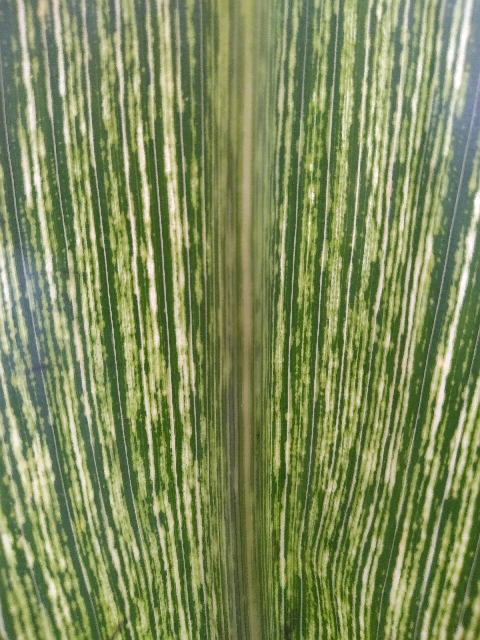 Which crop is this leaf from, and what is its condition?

maize, maize streak virus
